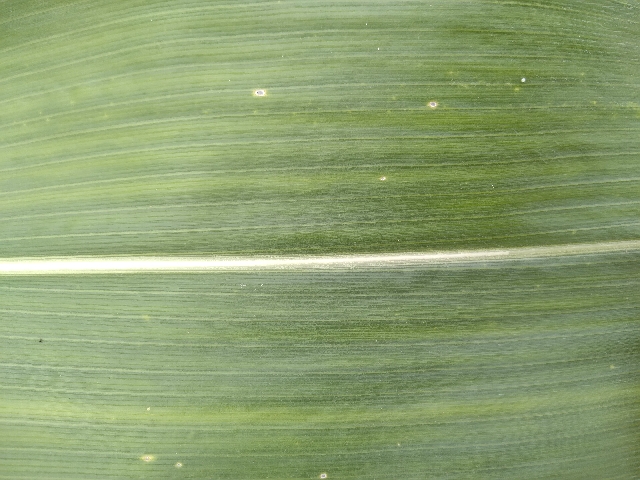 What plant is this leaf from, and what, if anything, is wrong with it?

maize, healthy
